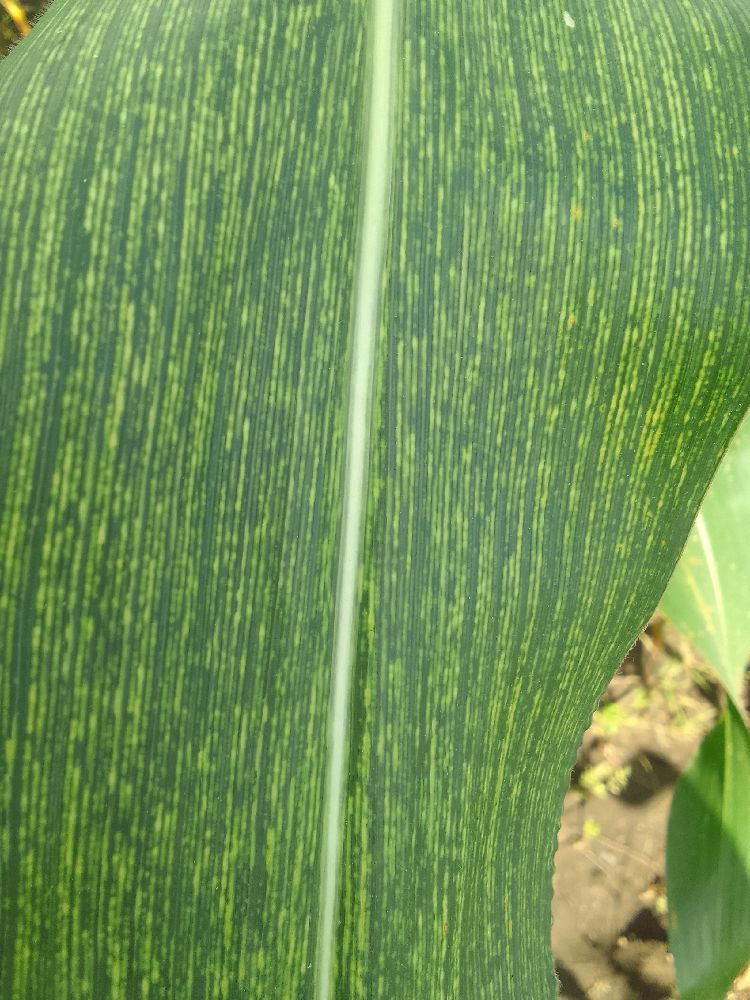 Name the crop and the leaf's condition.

maize, maize streak virus
